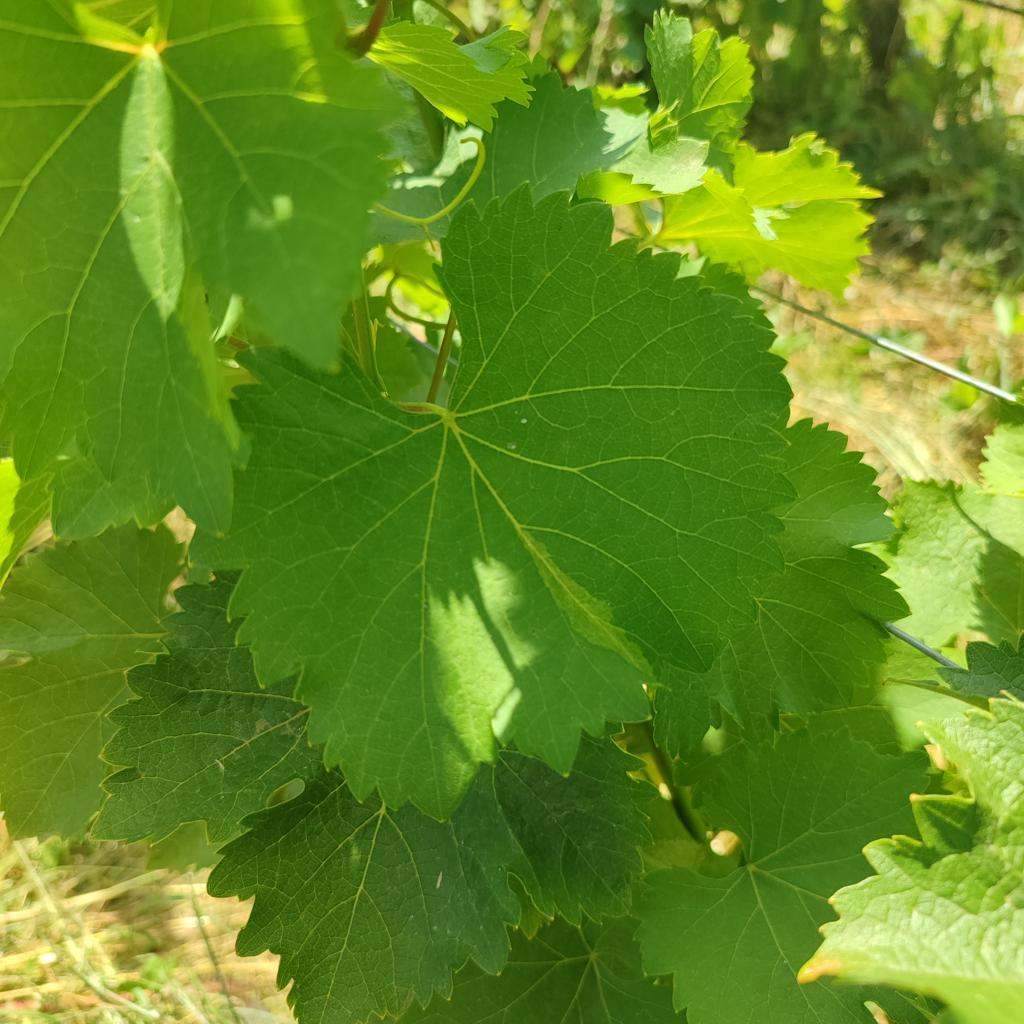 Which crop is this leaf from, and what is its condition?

grapevine, healthy
